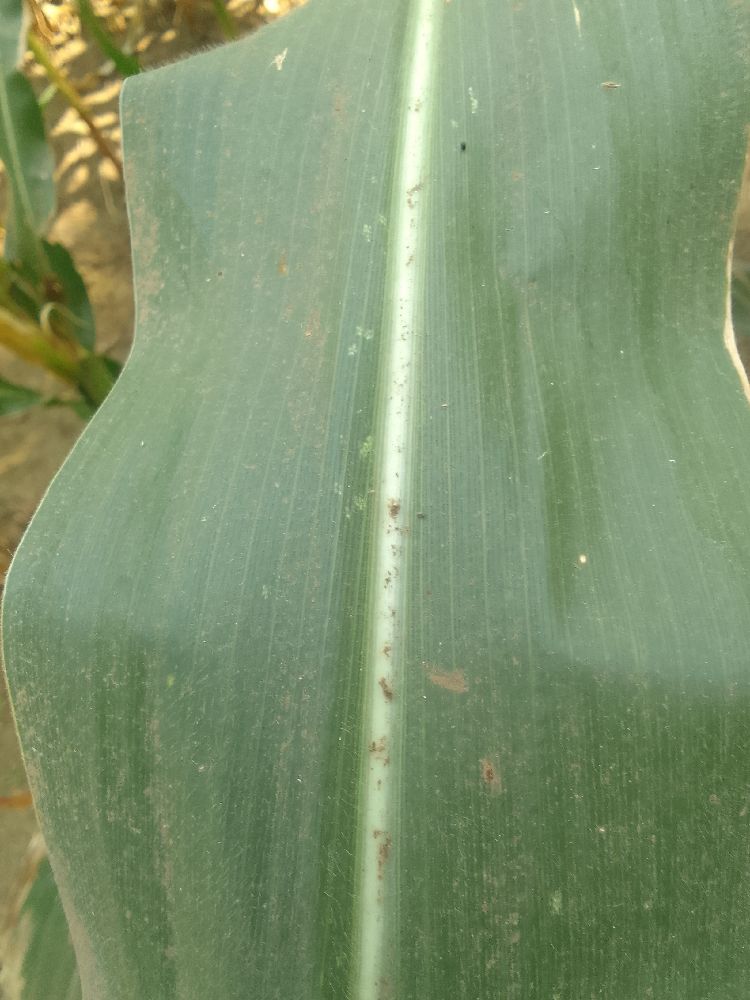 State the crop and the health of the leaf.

maize, healthy
